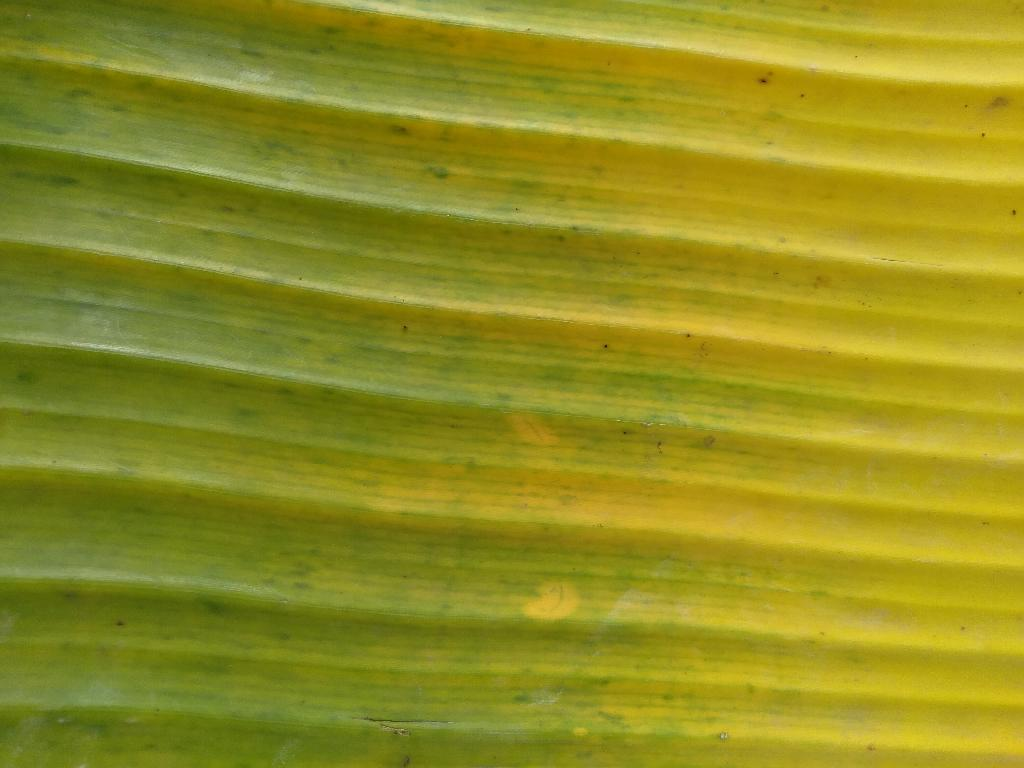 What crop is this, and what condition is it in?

banana, fusarium wilt race 1
